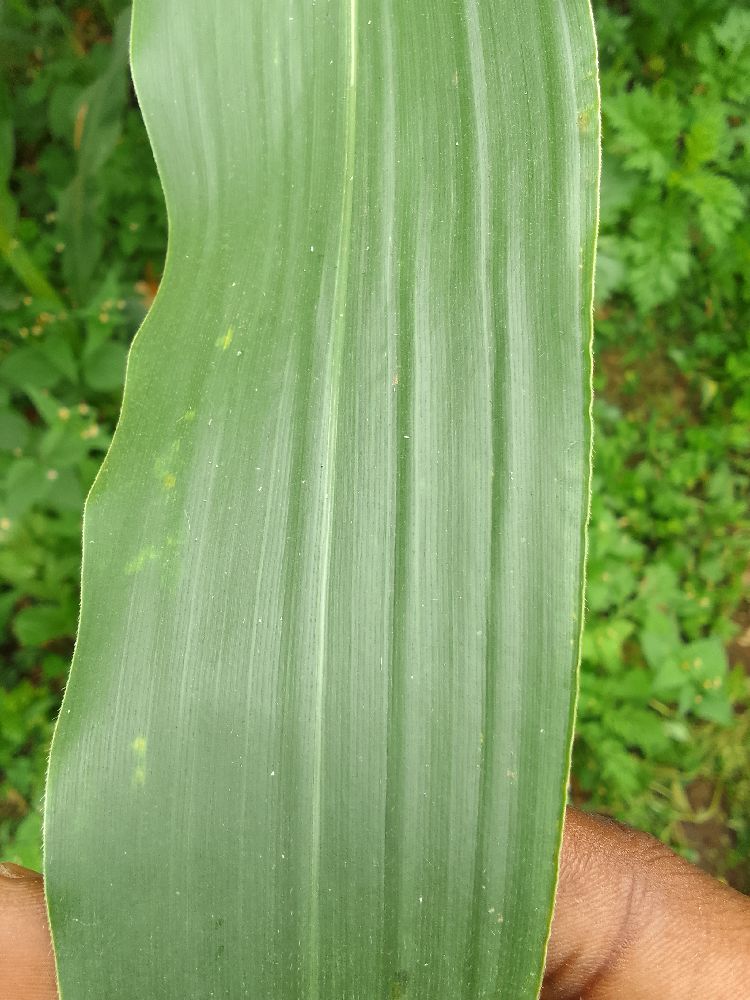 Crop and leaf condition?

maize, healthy
